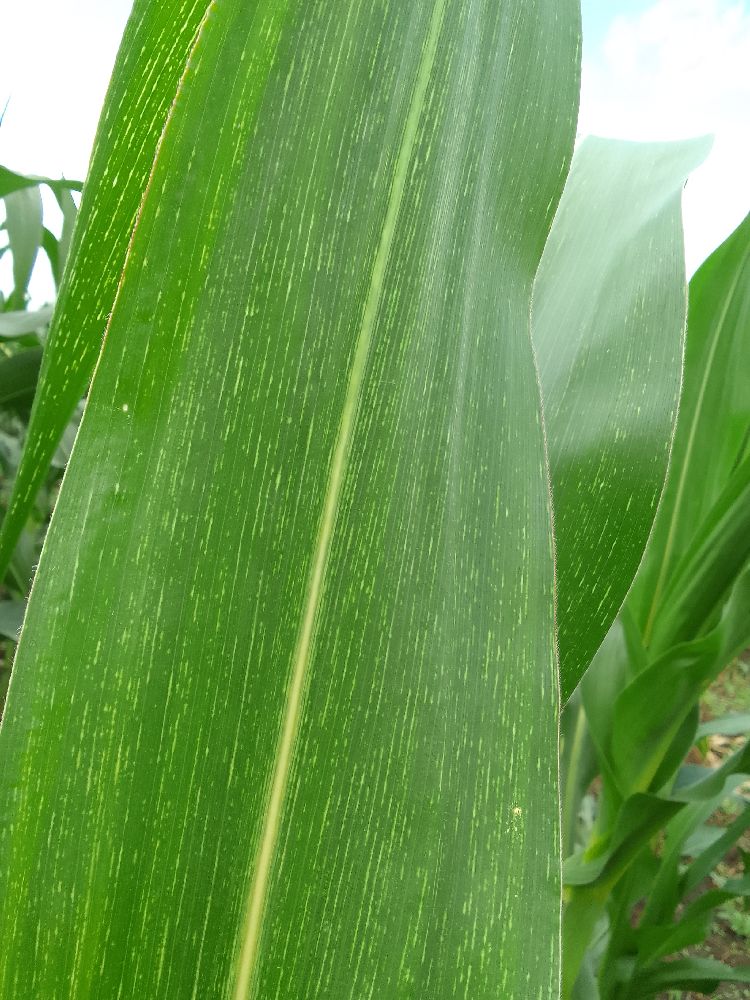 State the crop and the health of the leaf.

maize, maize streak virus
